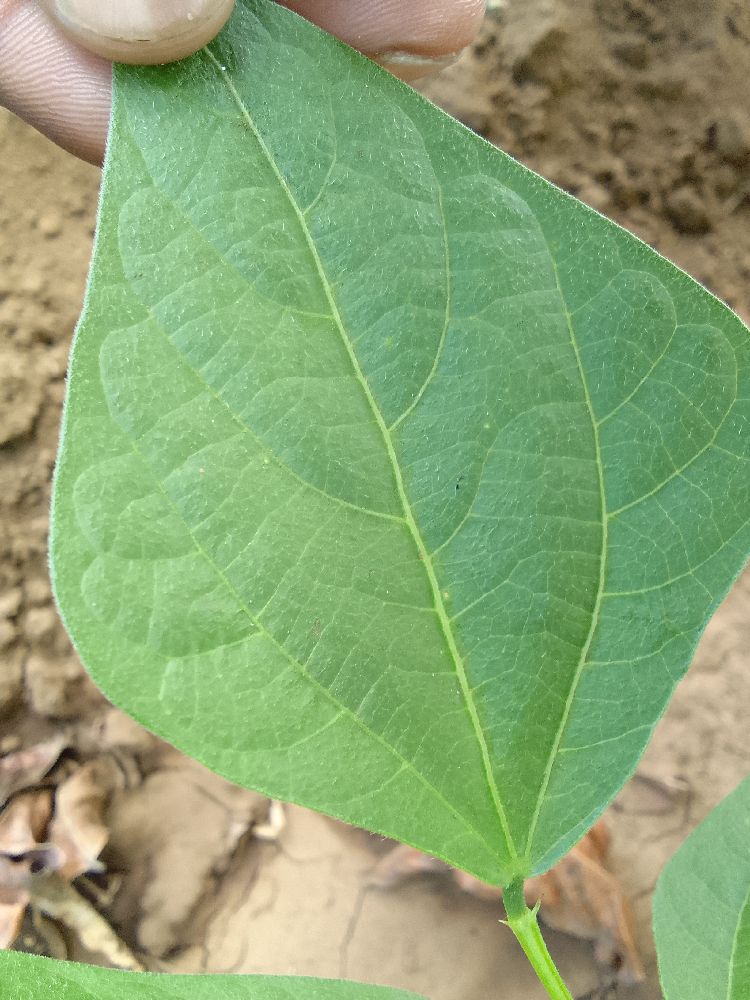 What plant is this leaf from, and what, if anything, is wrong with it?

common bean, healthy
